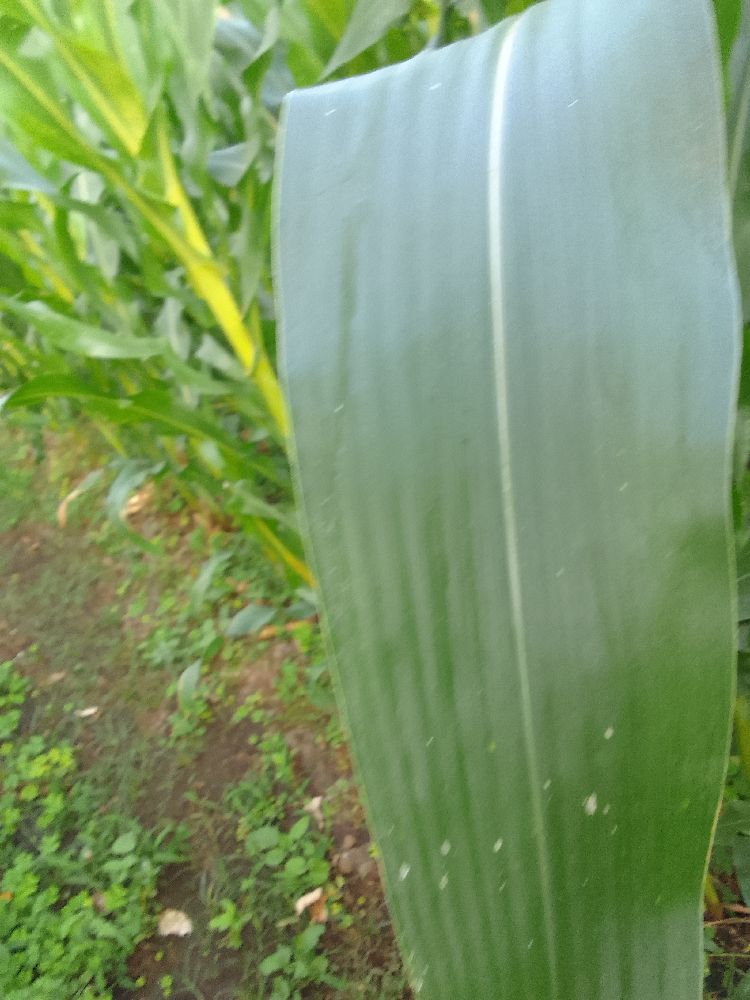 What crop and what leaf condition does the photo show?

maize, healthy
